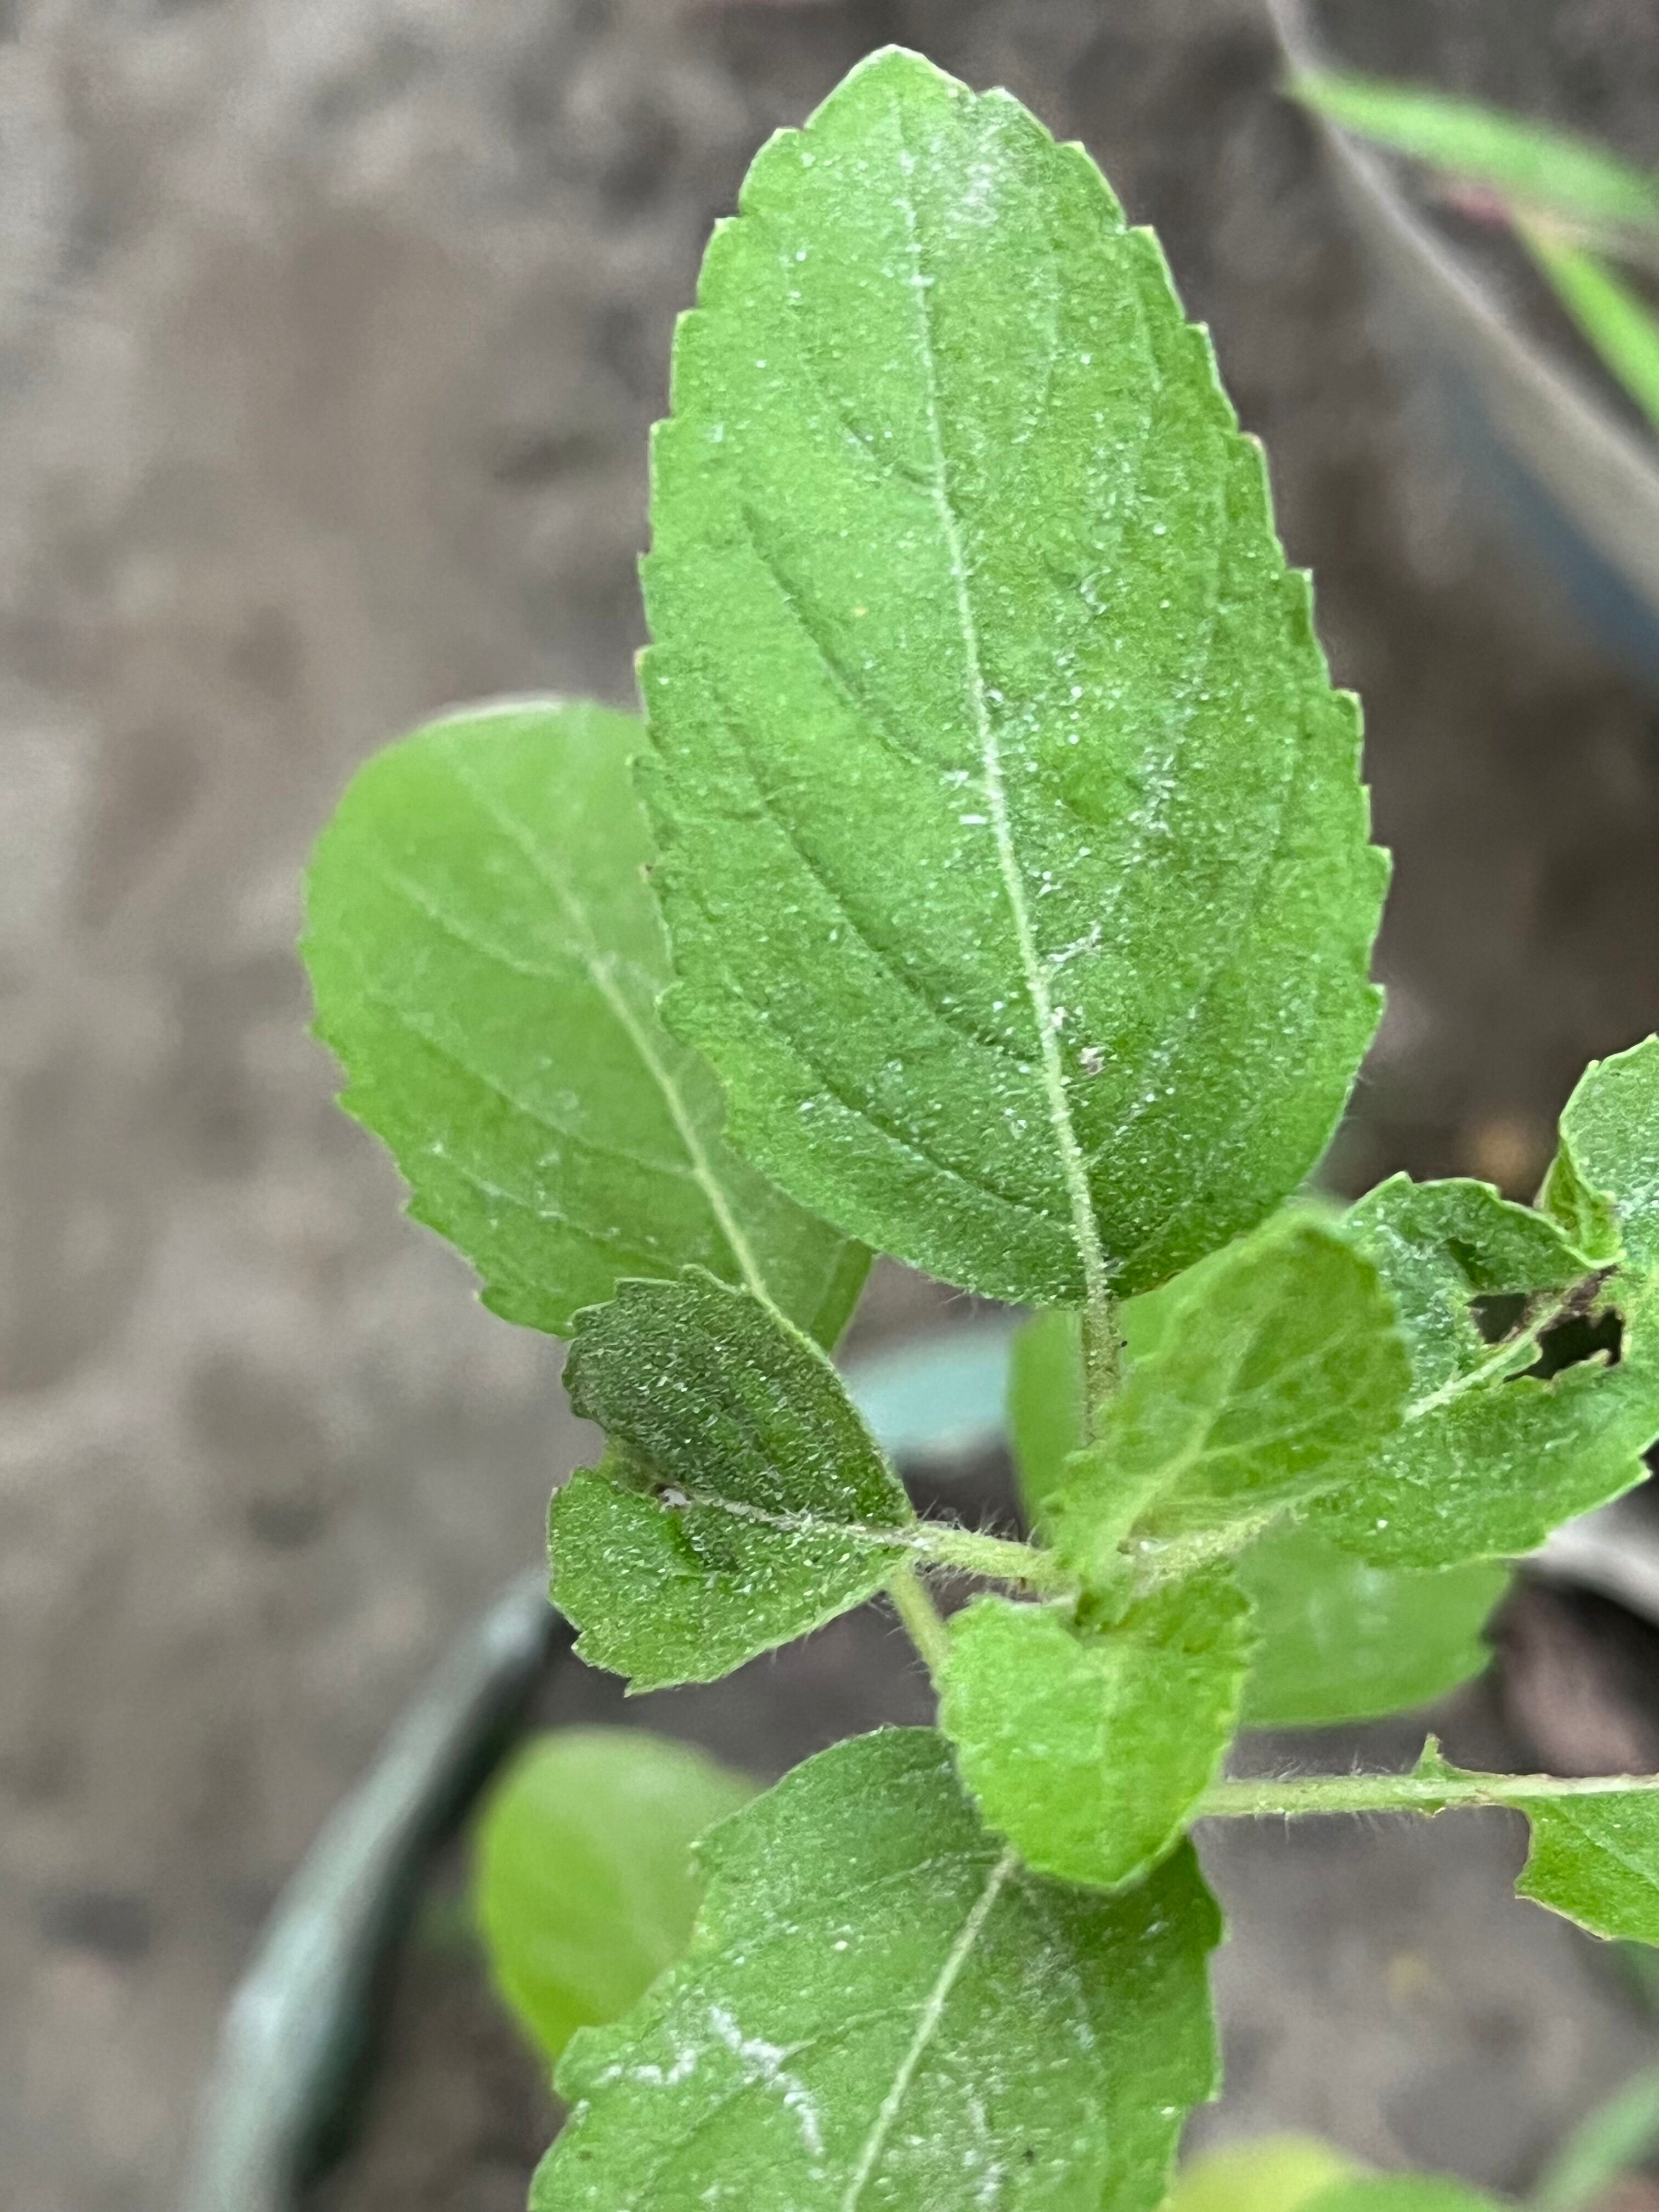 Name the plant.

tulshi
